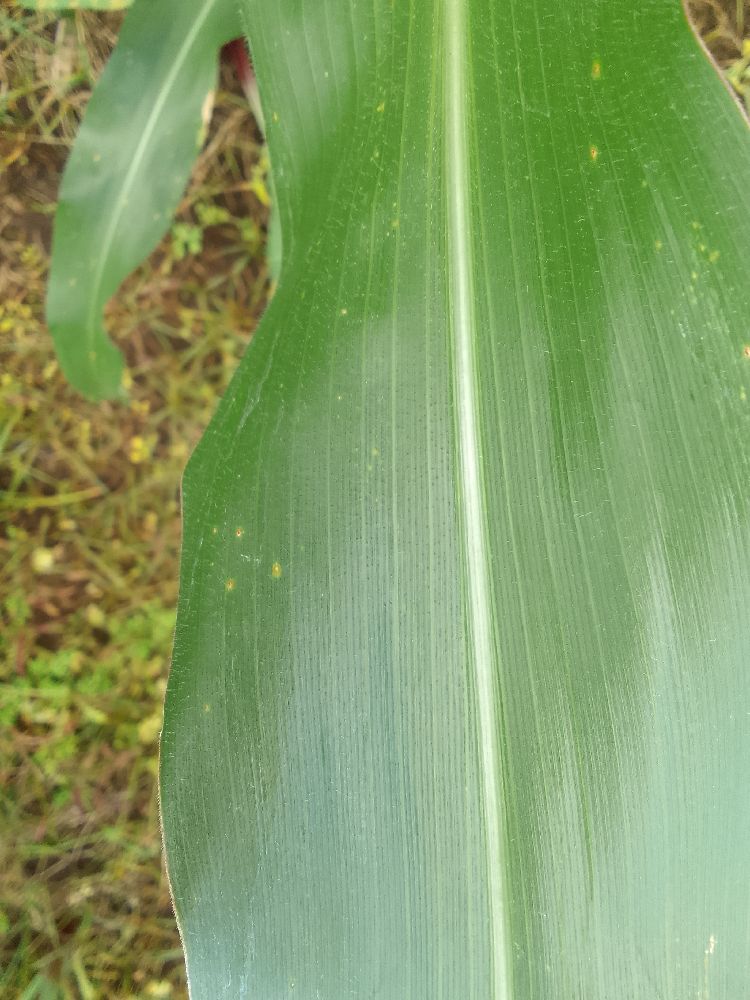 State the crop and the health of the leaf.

maize, healthy
